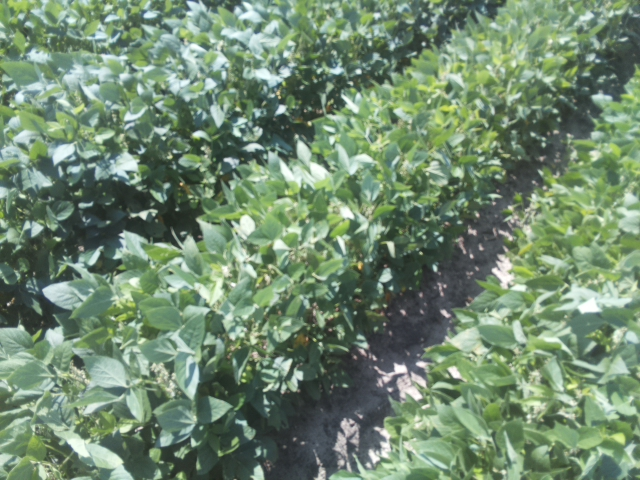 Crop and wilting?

soybean, leaflets folding inward at secondary pulvinus with no turgor loss in leaflets or petioles
